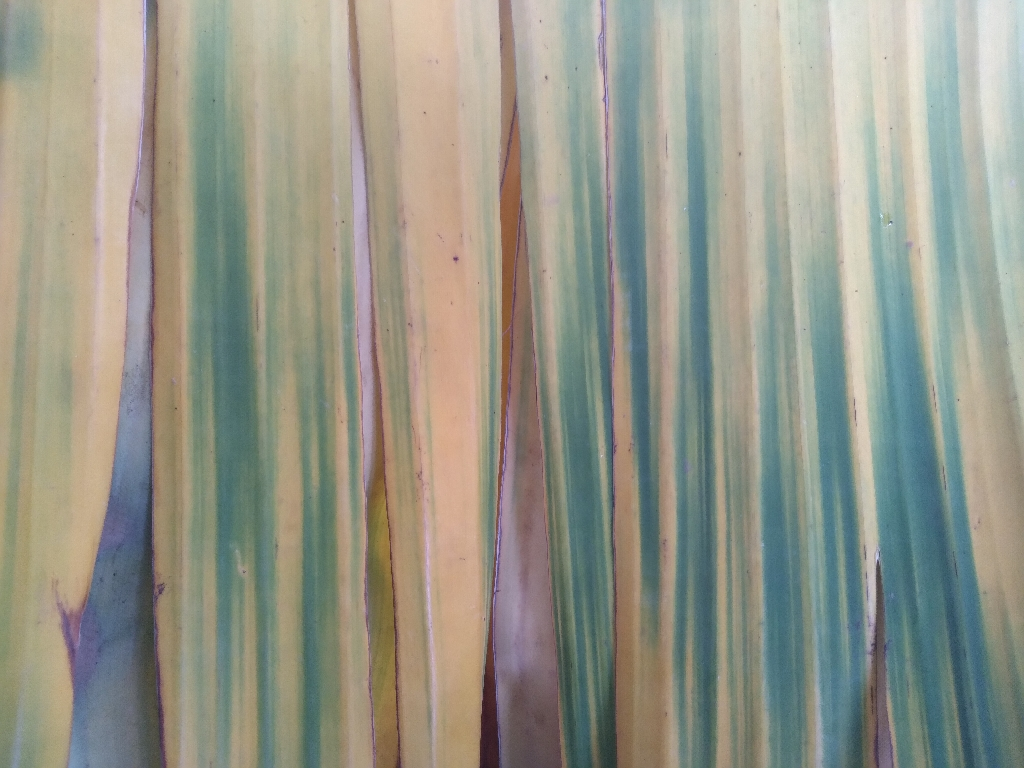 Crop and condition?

banana, fusarium wilt race 1
